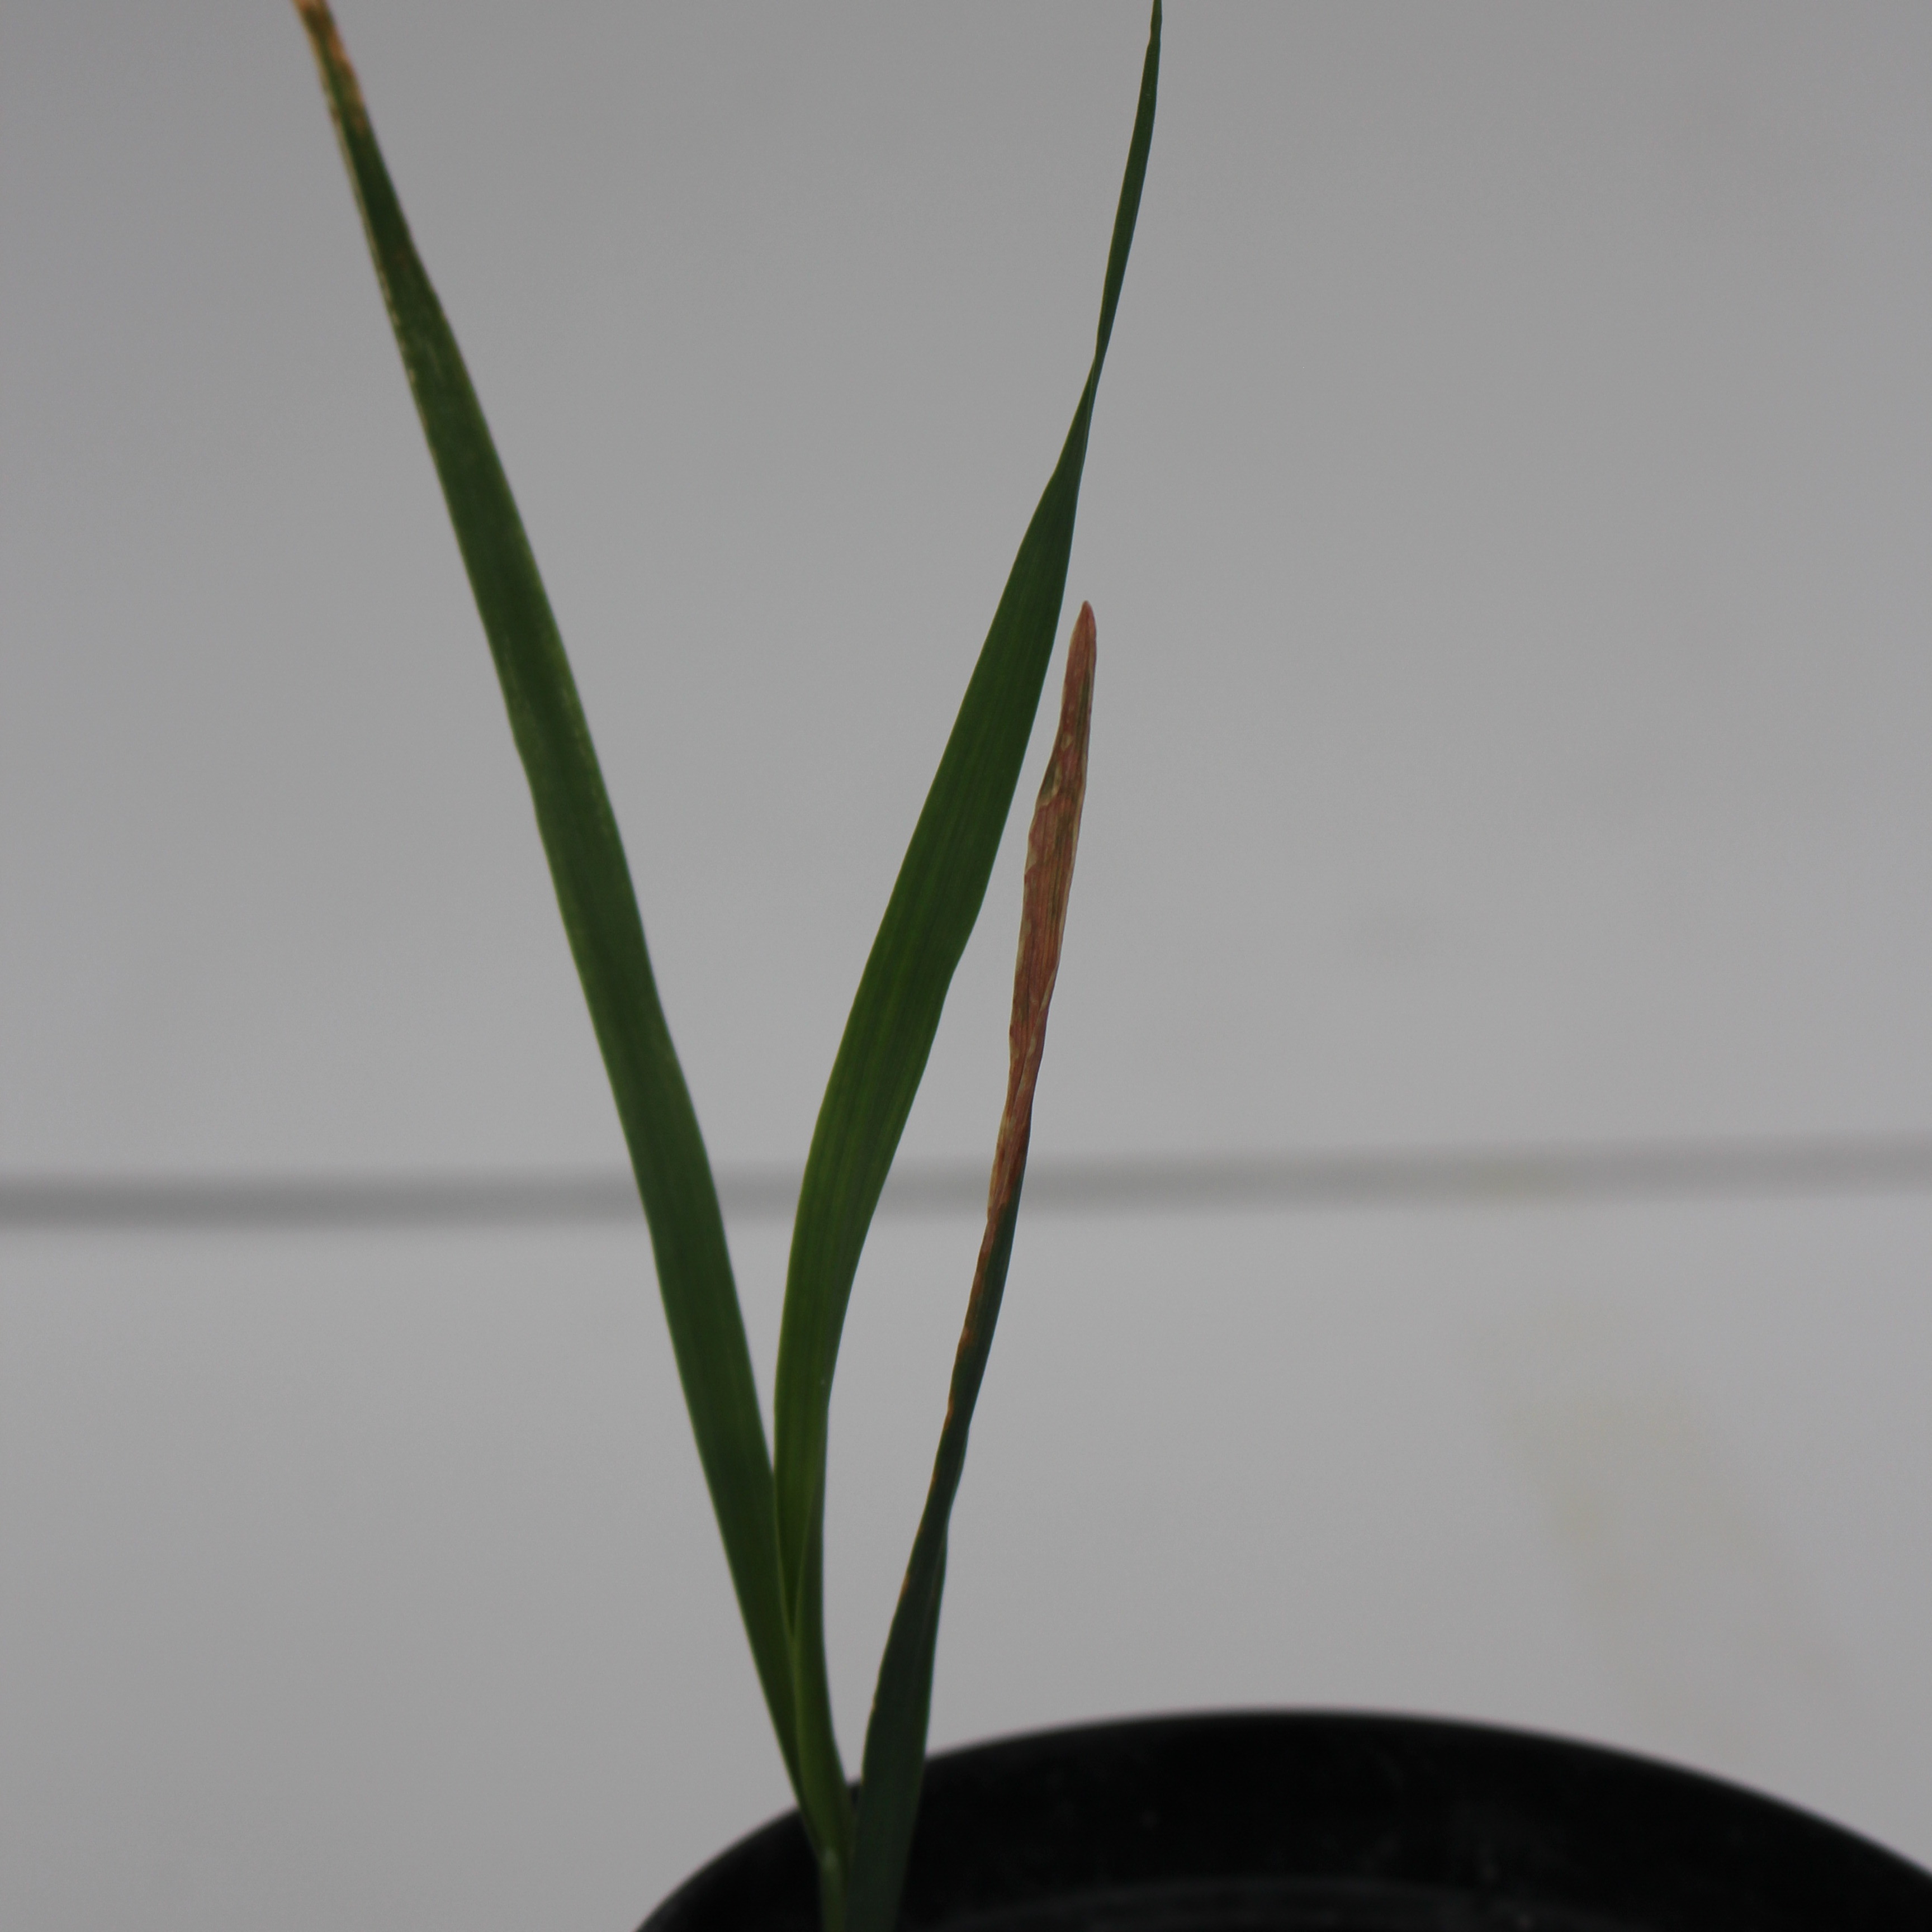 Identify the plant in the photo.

Avena sterilis
